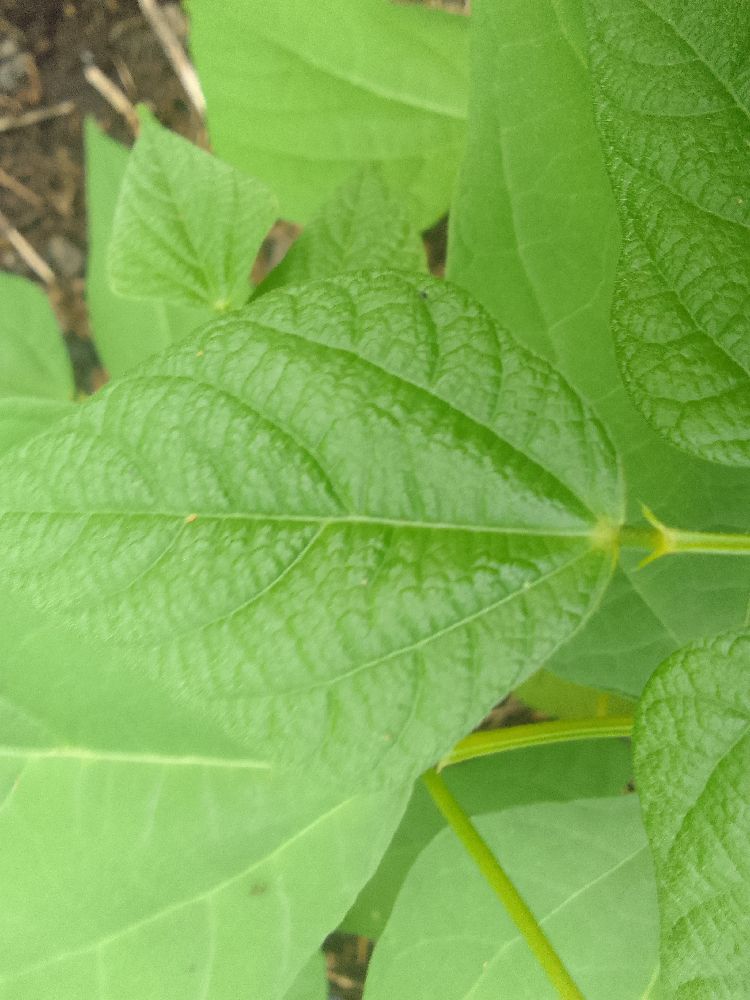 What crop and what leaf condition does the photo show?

common bean, healthy
